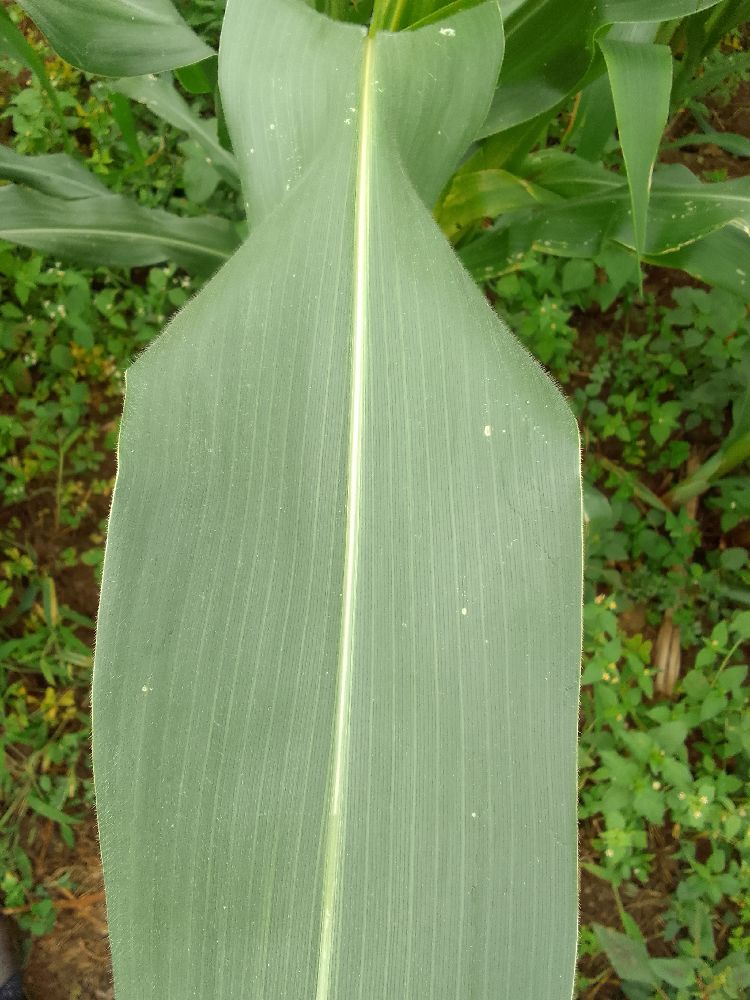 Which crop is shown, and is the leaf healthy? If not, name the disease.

maize, healthy
